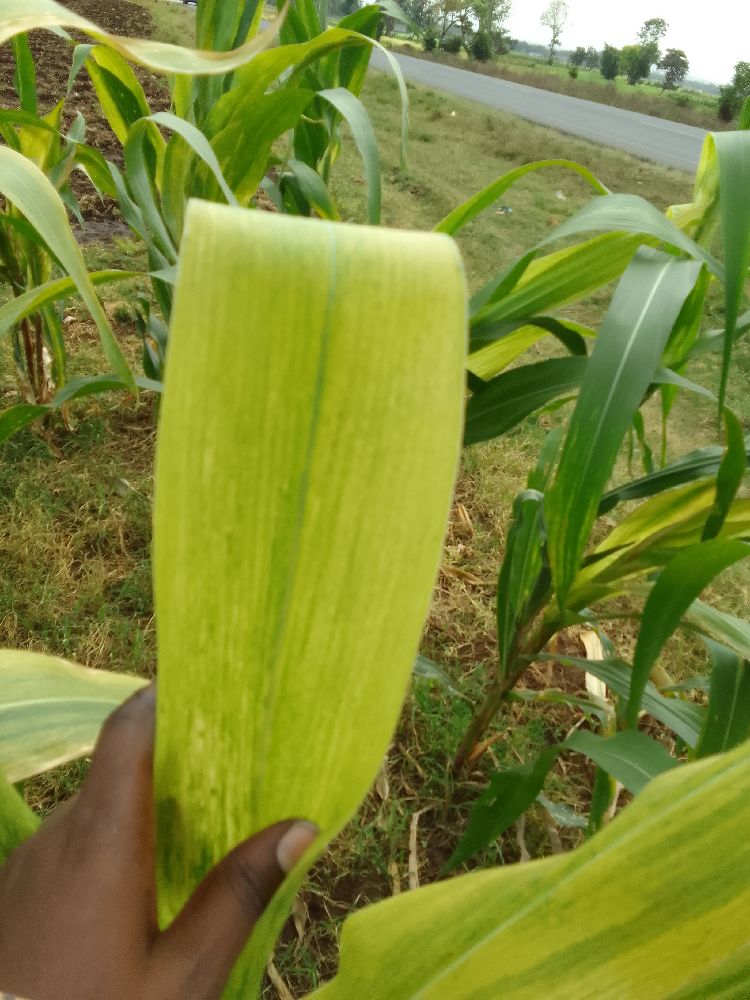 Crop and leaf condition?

maize, maize lethal necrosis
